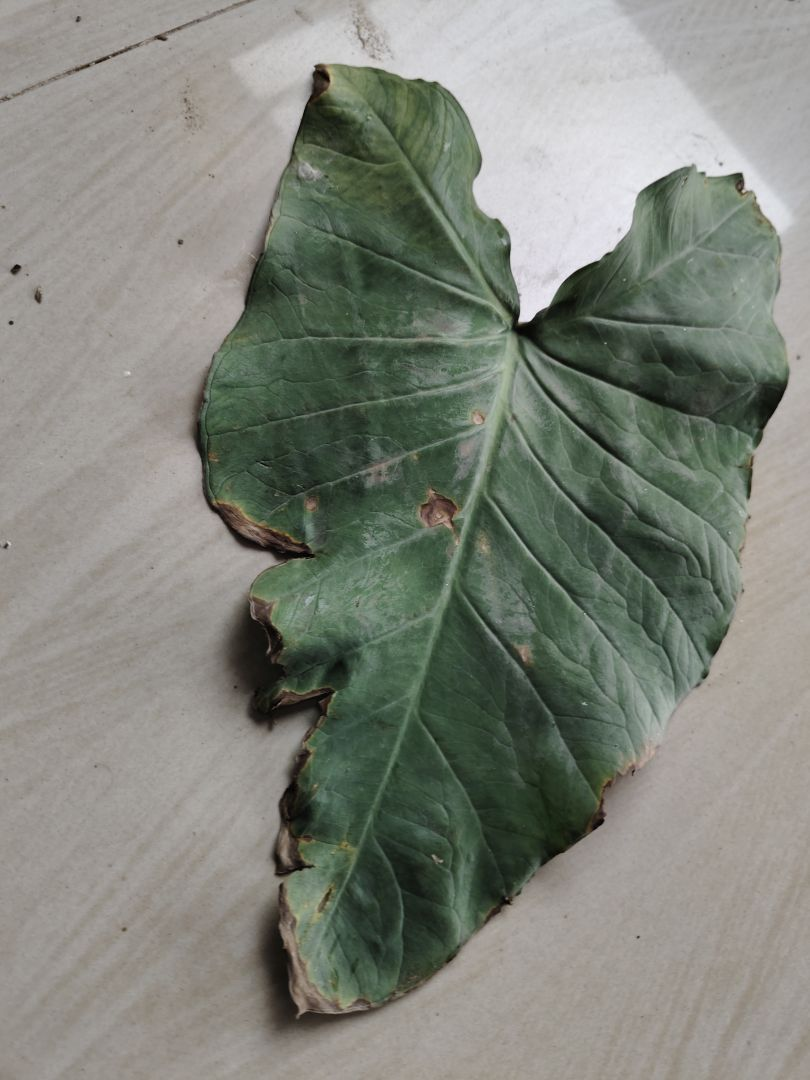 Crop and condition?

taro, leaf blight
